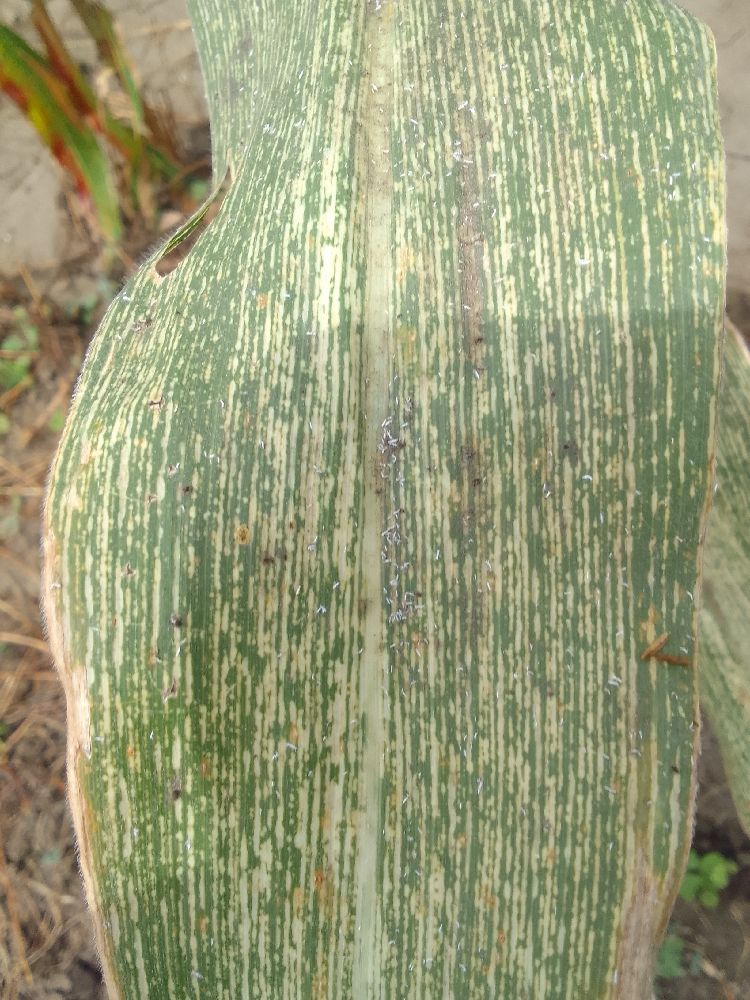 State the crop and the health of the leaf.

maize, maize streak virus
